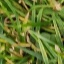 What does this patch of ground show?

grass
